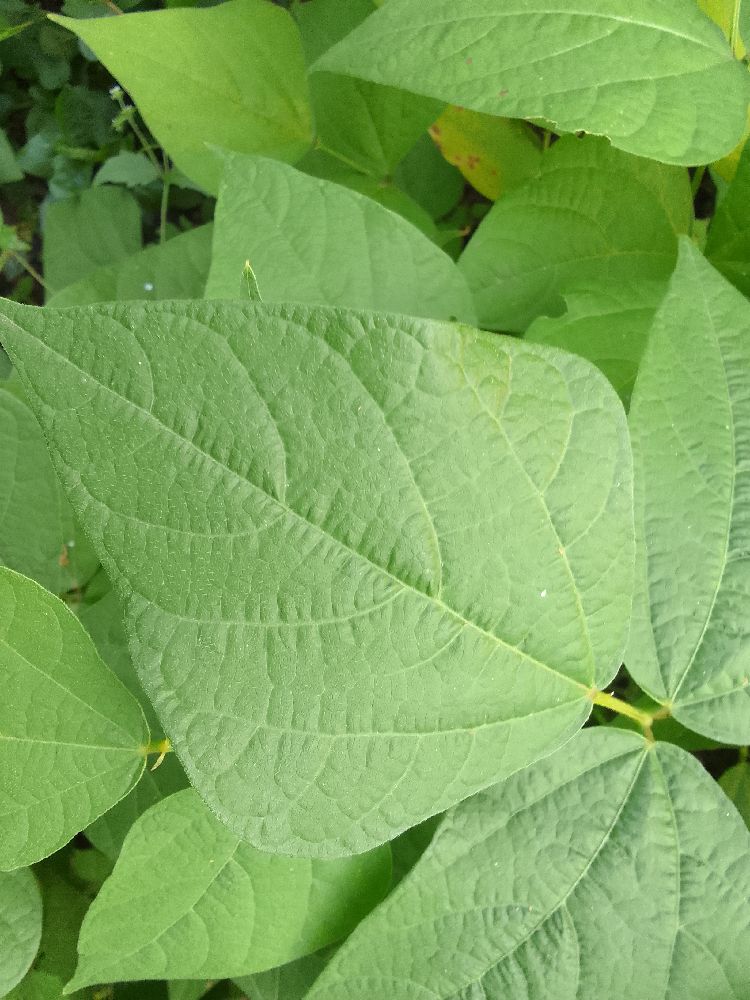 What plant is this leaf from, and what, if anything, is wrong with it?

common bean, healthy
